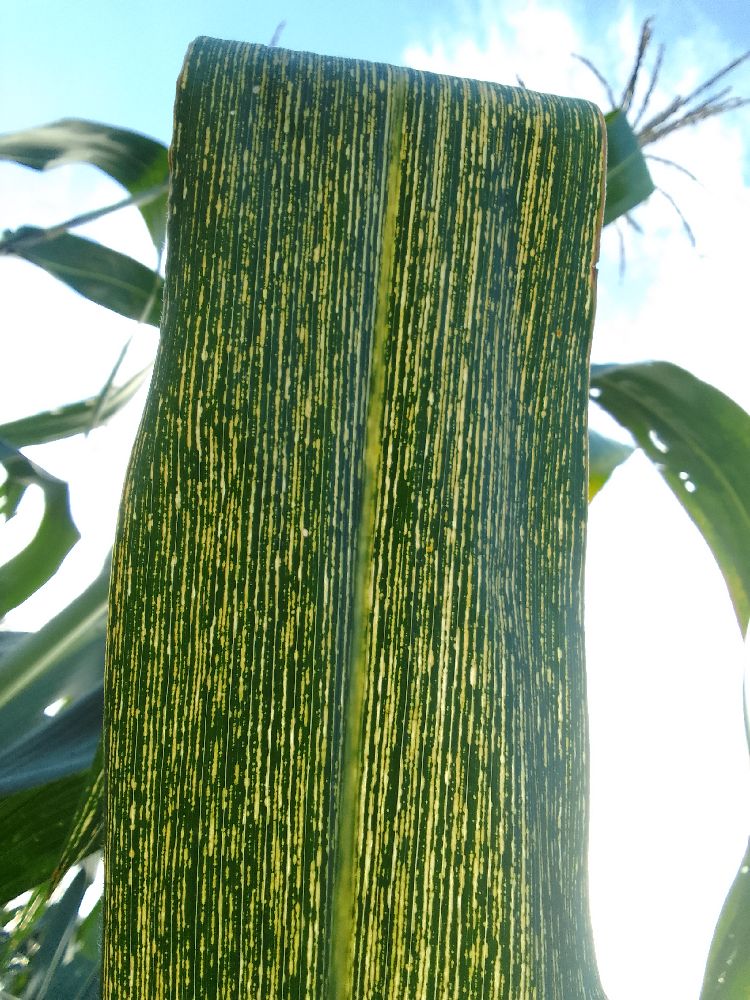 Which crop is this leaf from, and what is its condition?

maize, maize streak virus
